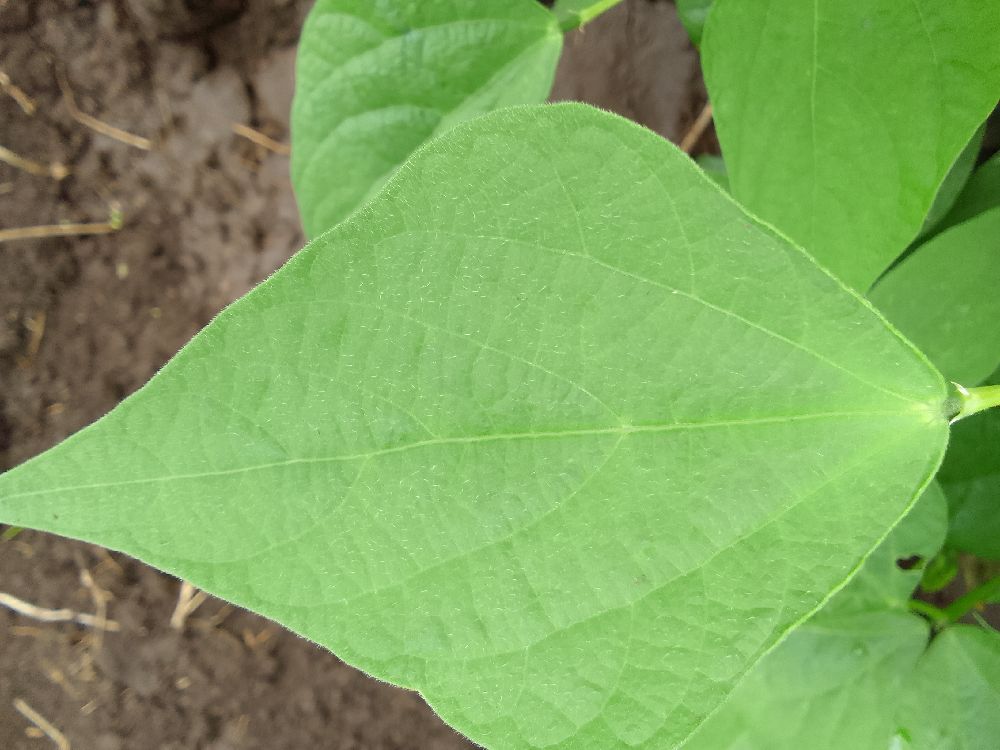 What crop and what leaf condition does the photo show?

common bean, healthy
